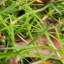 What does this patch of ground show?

grass
